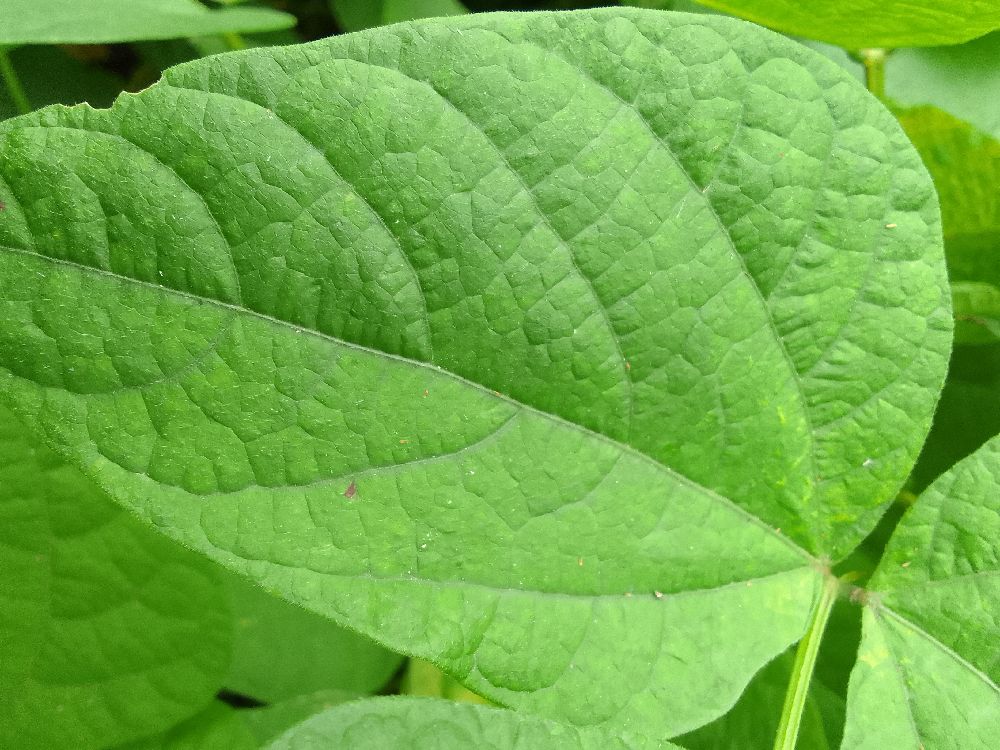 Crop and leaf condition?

common bean, healthy
